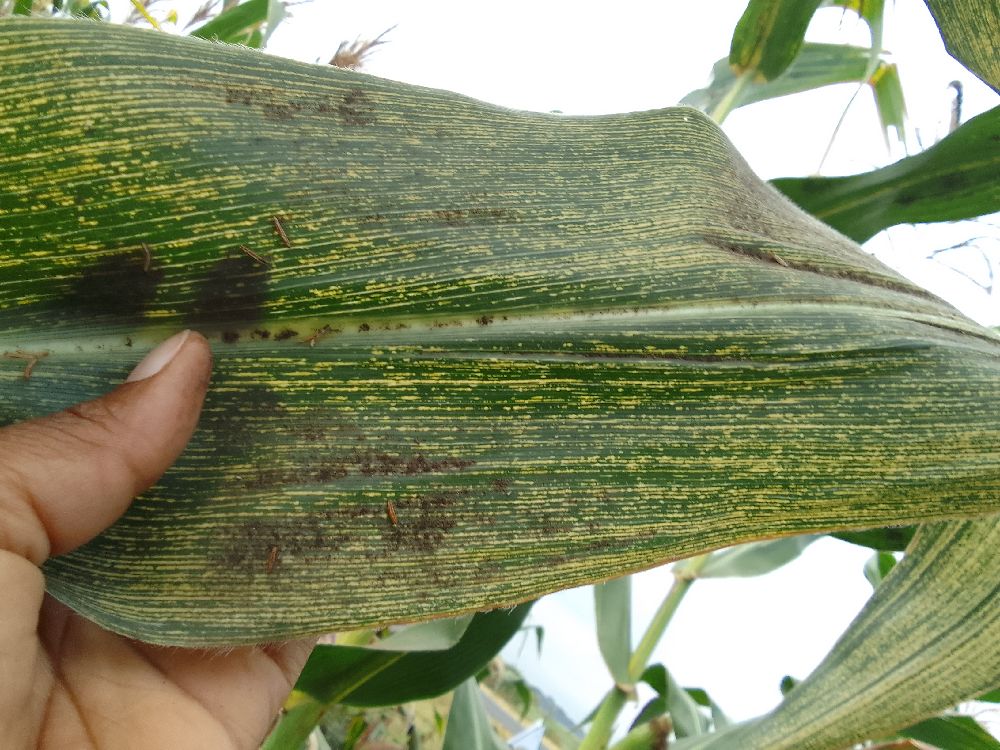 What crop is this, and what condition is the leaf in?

maize, maize streak virus
